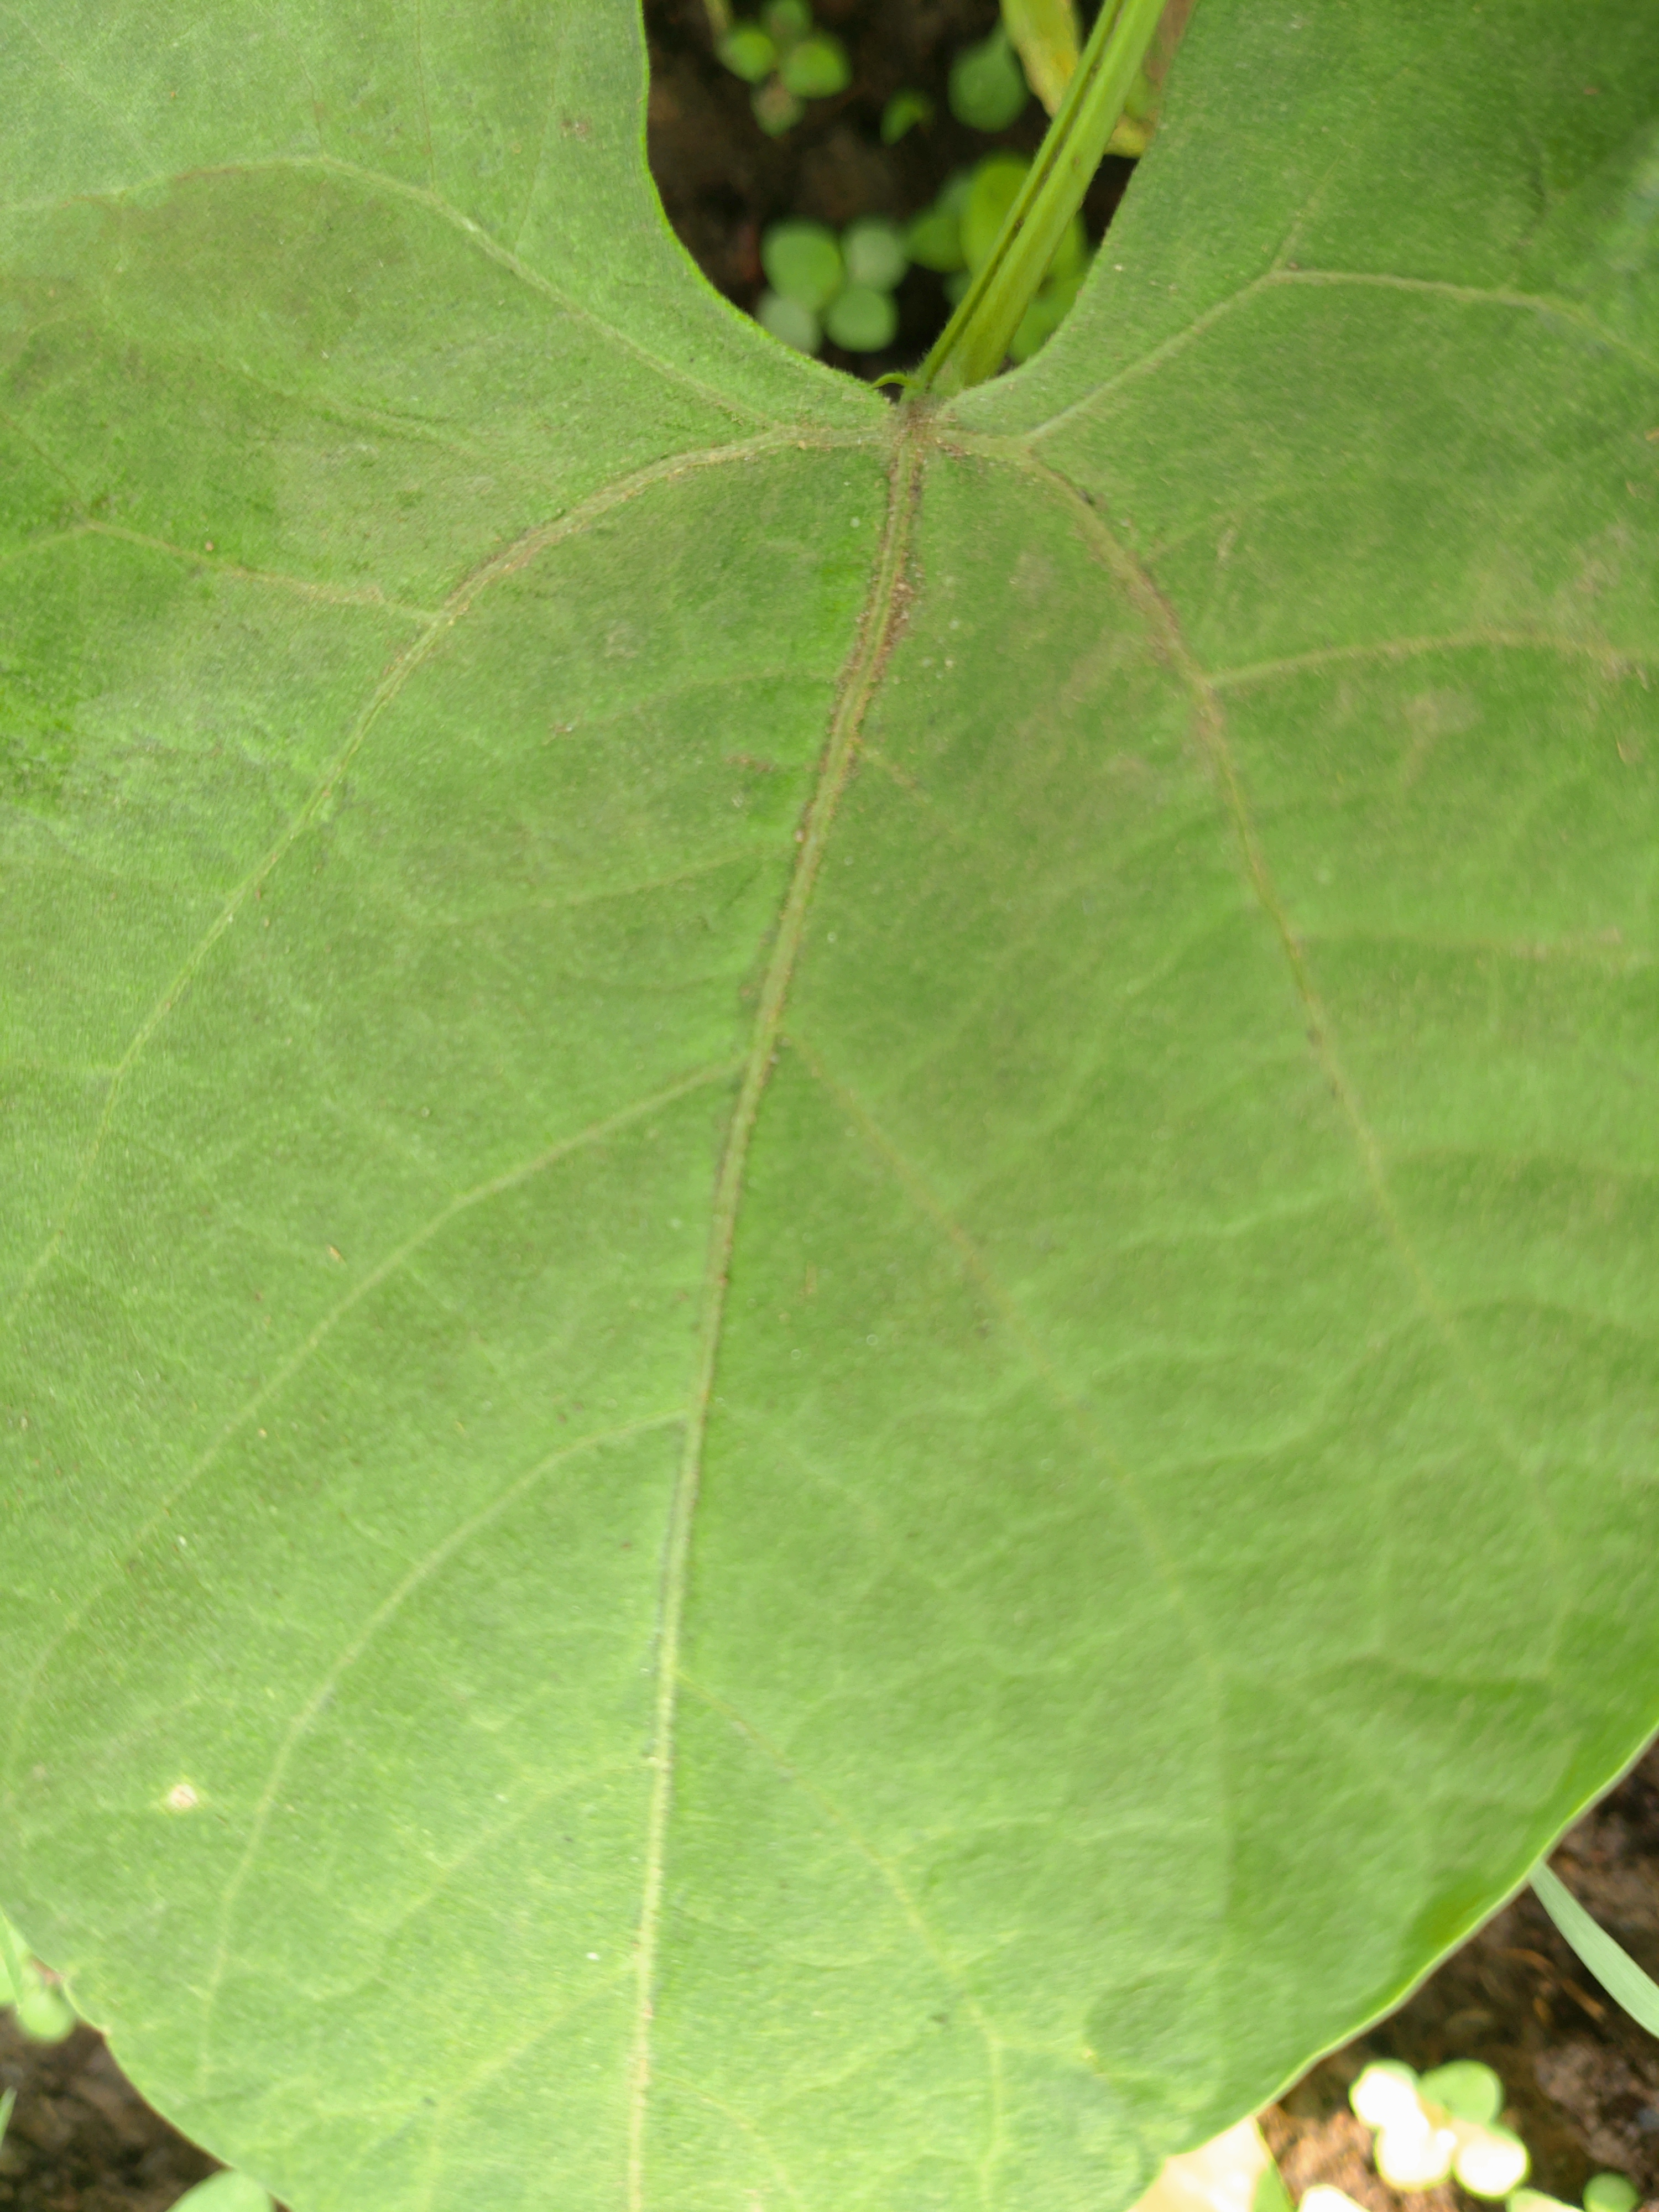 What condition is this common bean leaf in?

healthy
